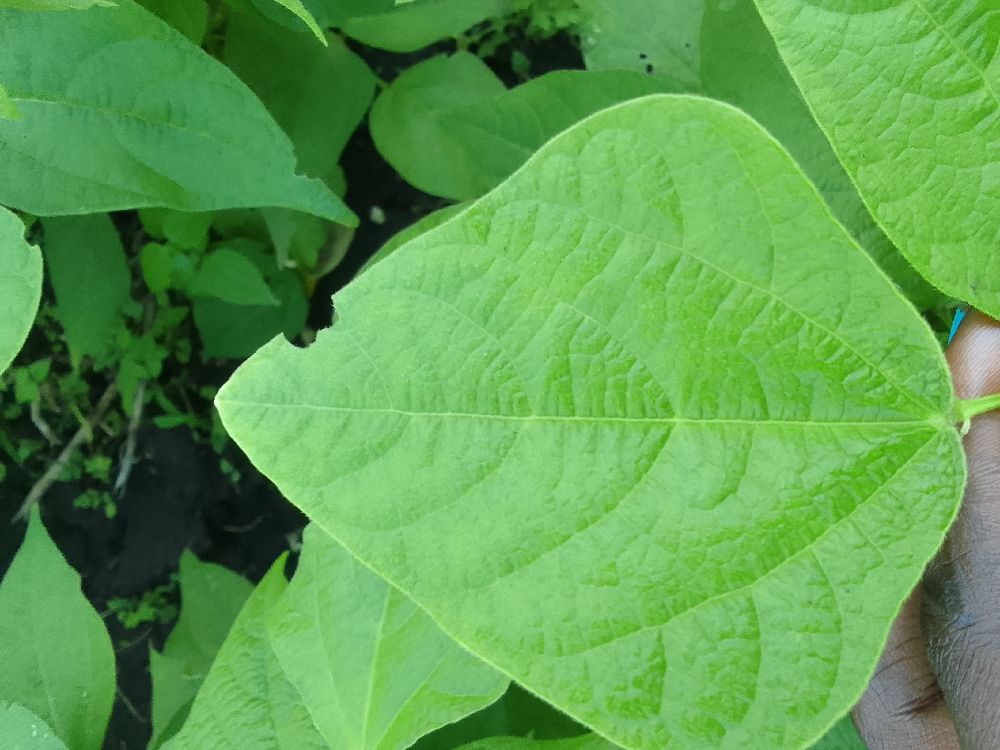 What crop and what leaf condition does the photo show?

common bean, healthy
